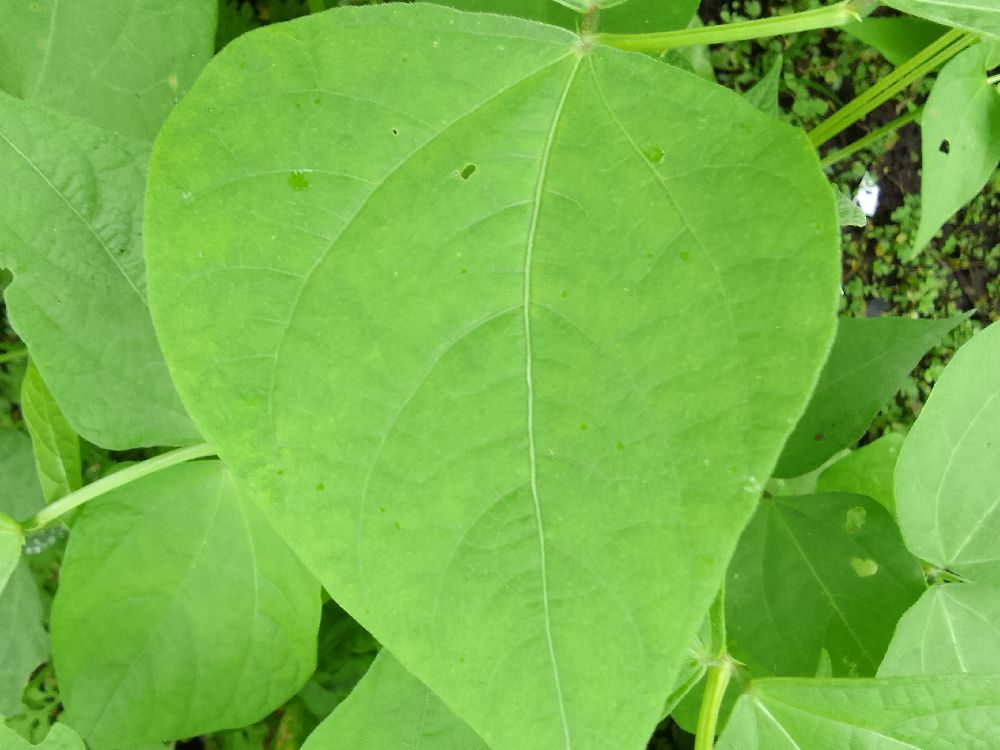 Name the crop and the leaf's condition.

common bean, healthy
